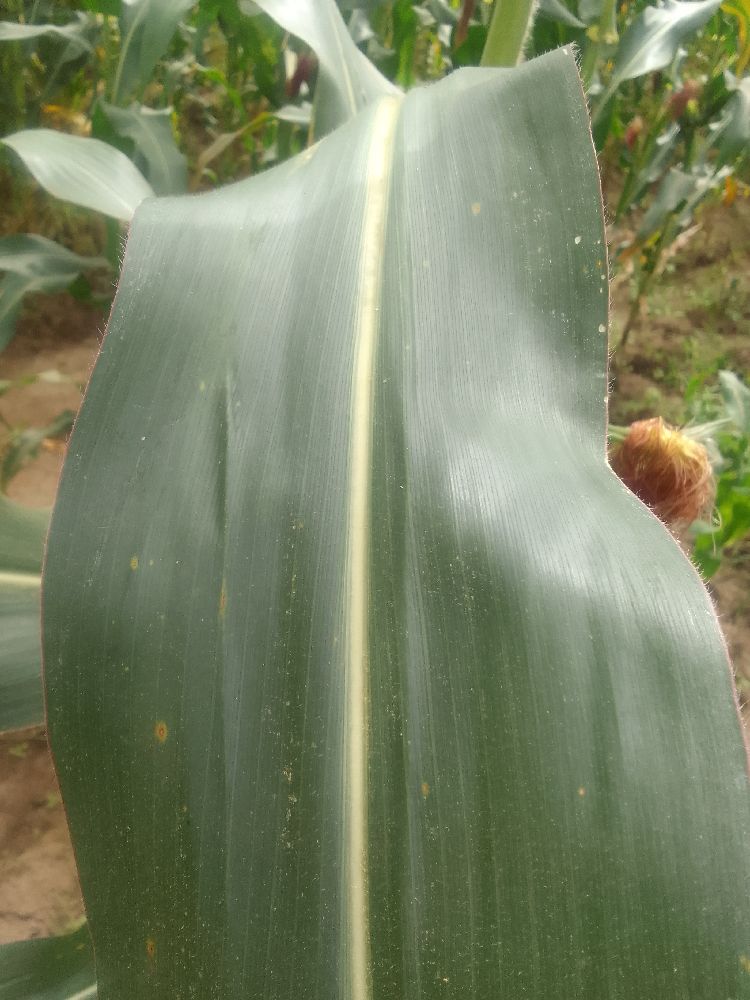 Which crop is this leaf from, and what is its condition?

maize, healthy
